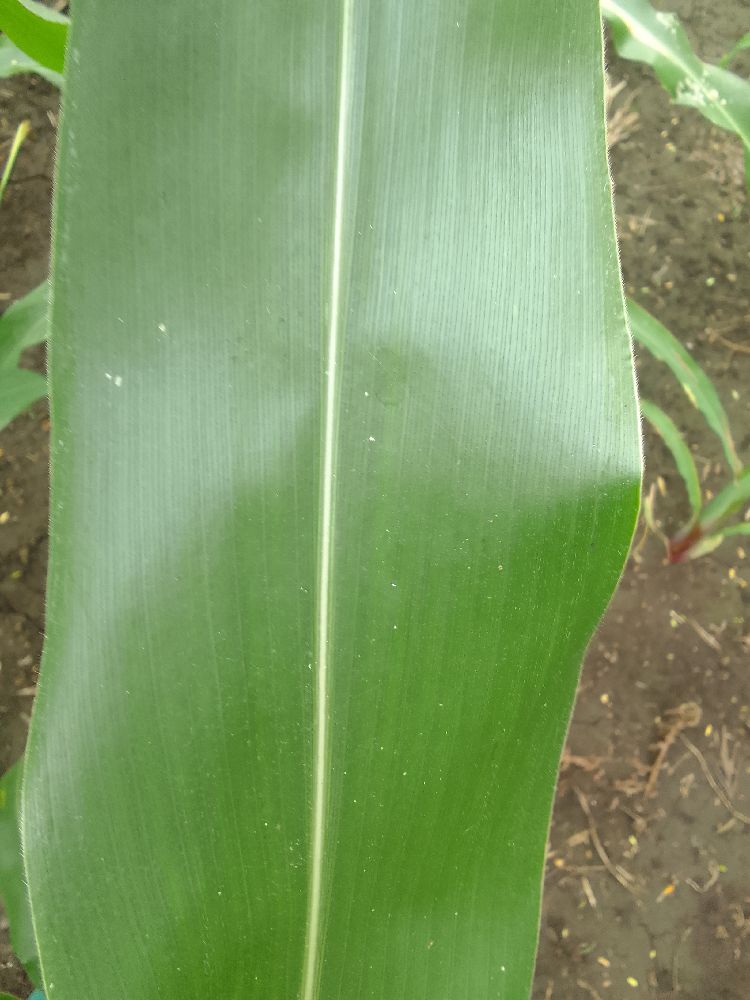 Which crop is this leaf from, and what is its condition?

maize, healthy
